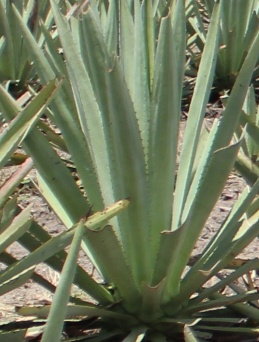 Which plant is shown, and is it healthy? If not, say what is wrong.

agave, healthy
